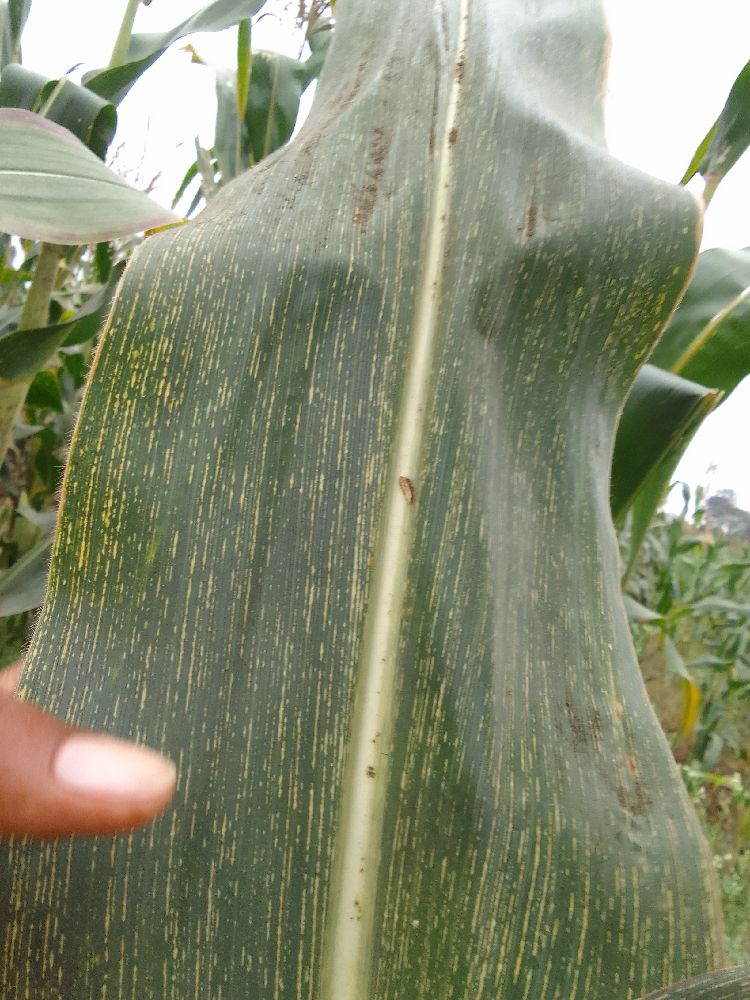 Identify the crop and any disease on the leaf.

maize, maize streak virus
